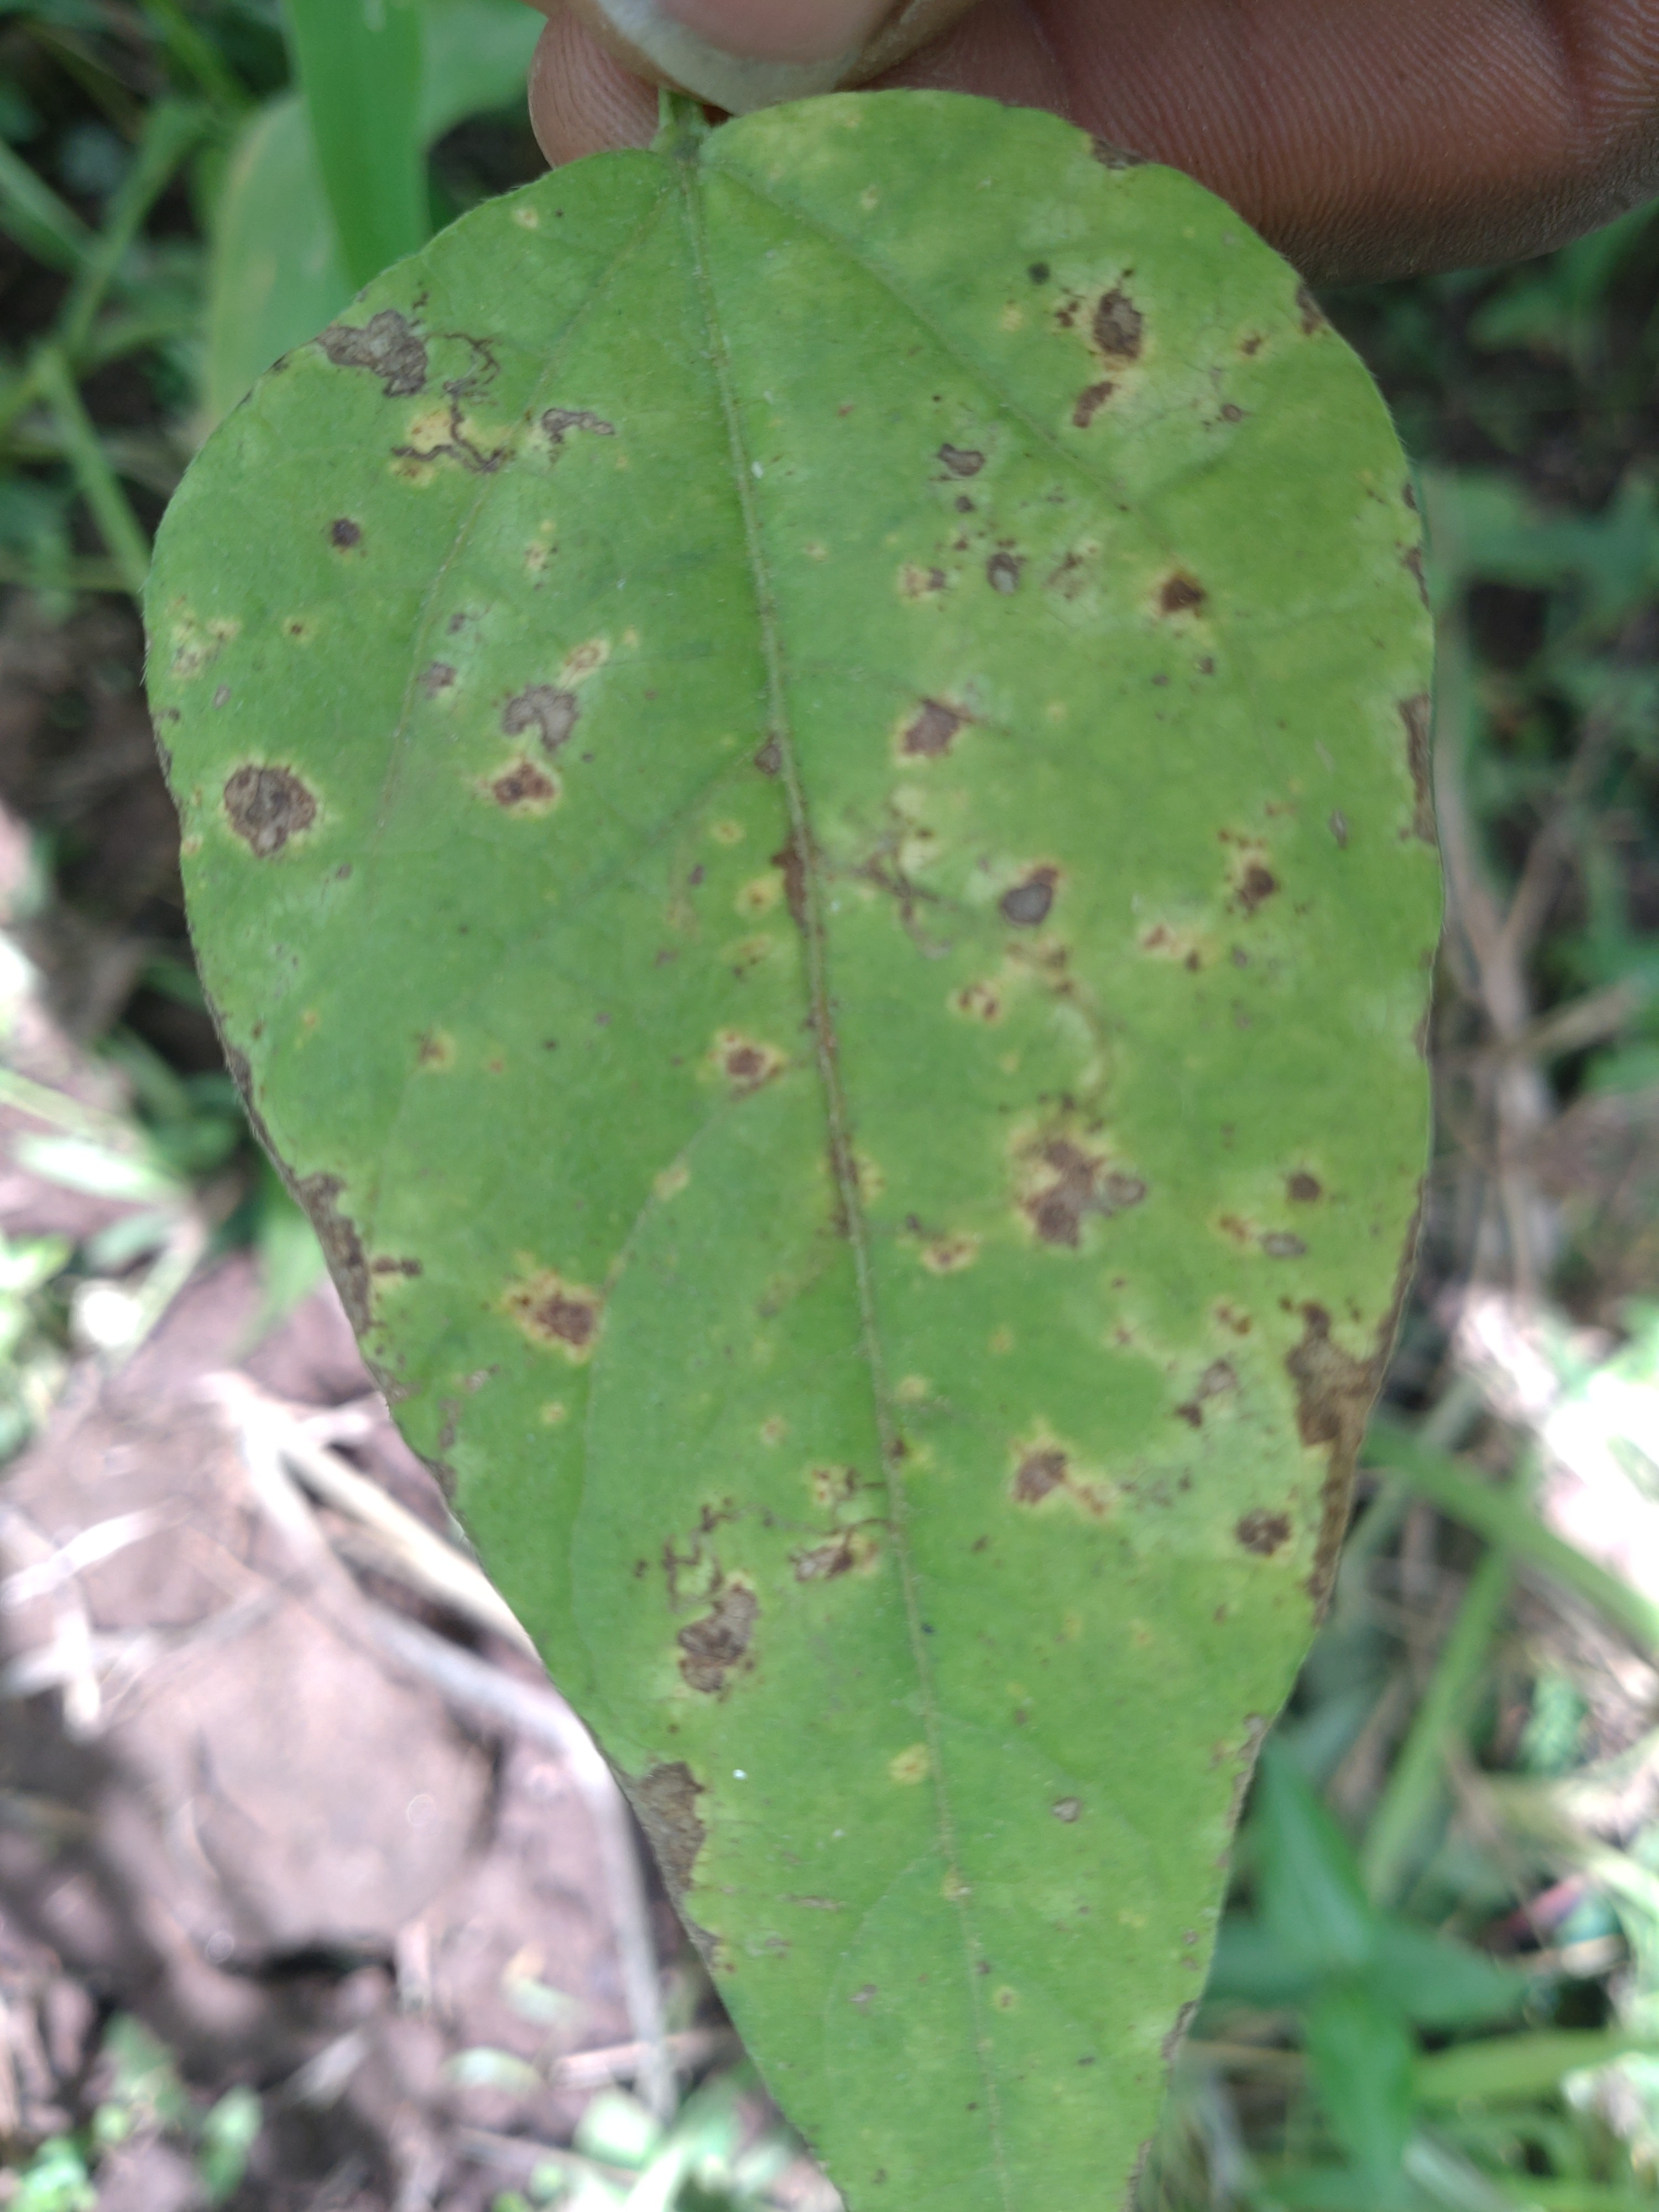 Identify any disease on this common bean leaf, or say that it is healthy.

rust
